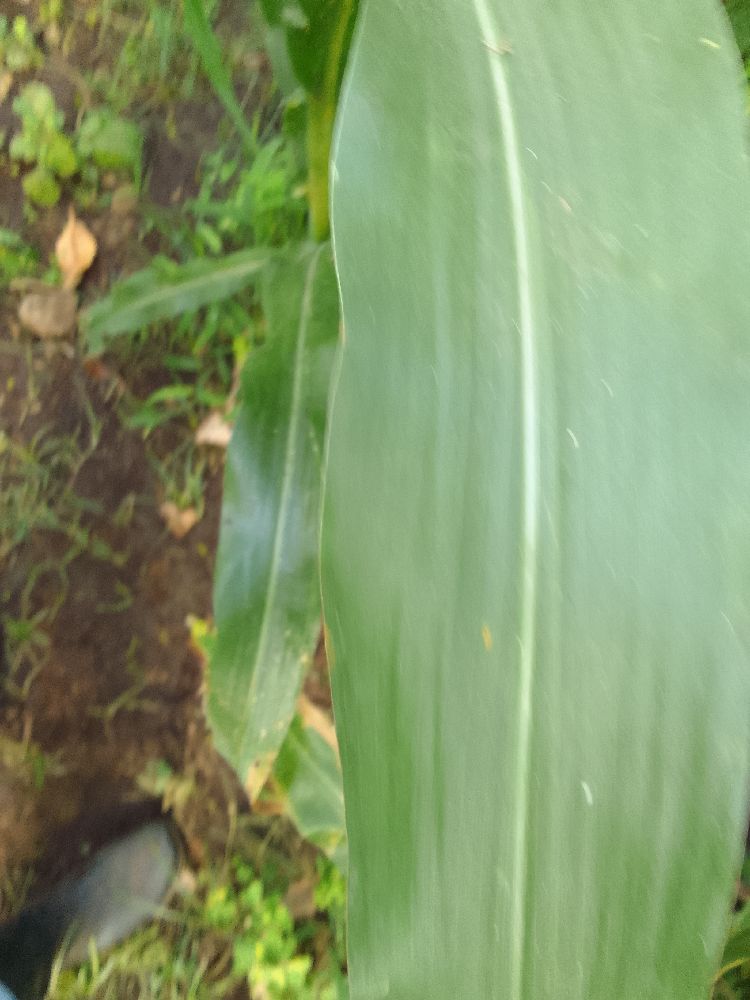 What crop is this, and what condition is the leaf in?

maize, healthy
